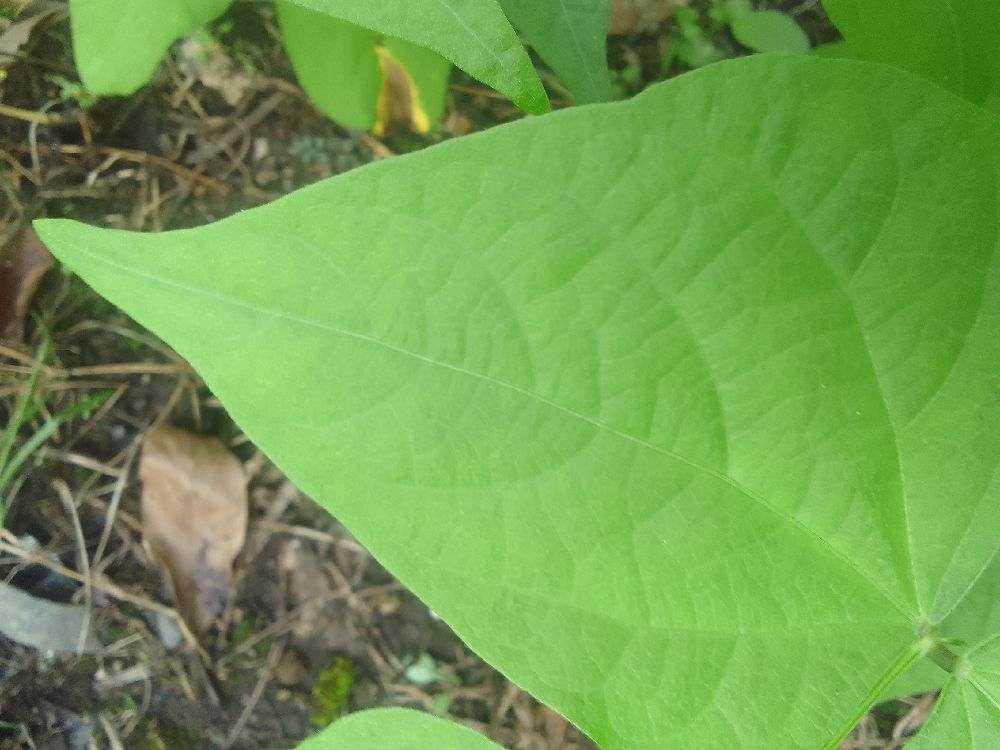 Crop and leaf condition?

common bean, healthy
